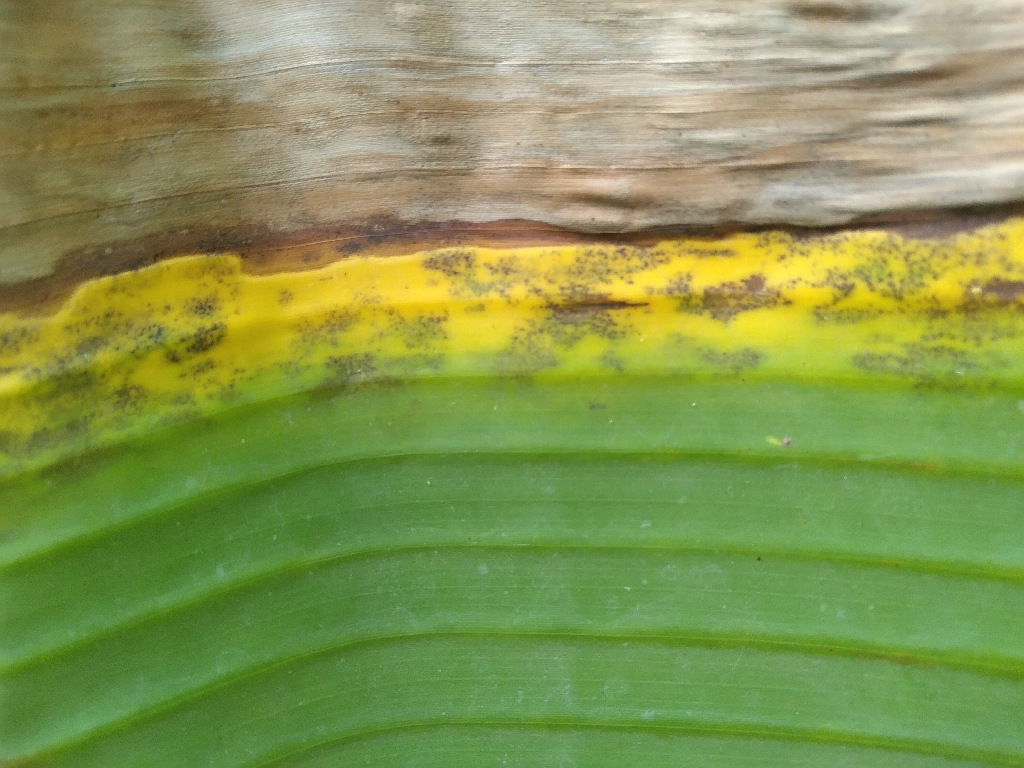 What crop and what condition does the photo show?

banana, black sigatoka
